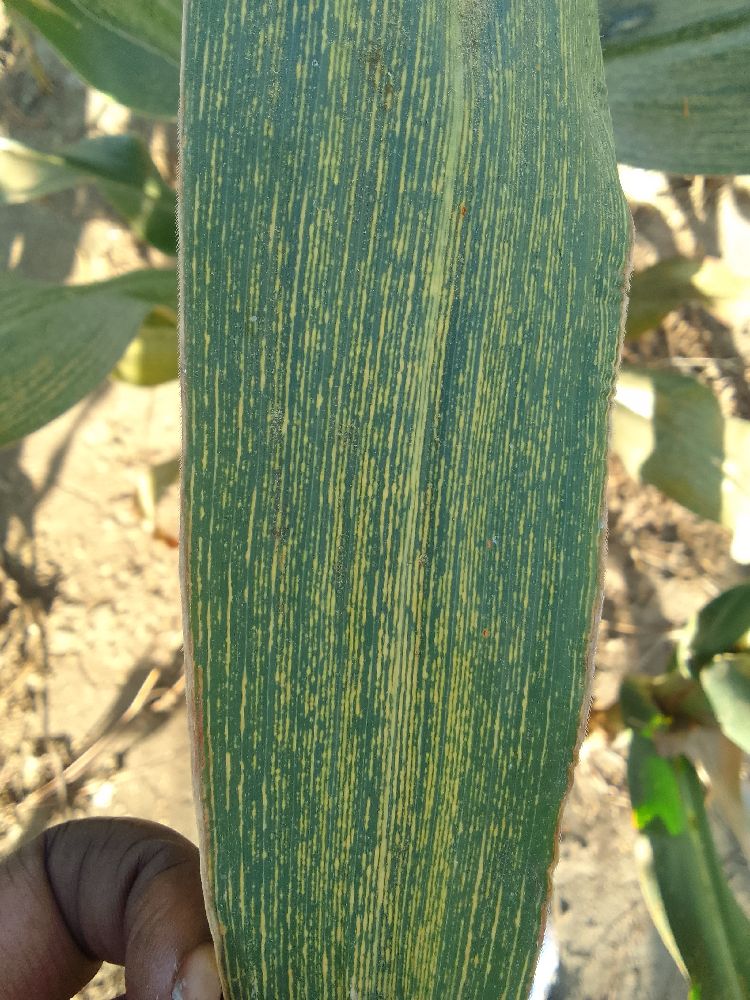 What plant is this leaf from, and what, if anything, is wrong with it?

maize, maize streak virus
